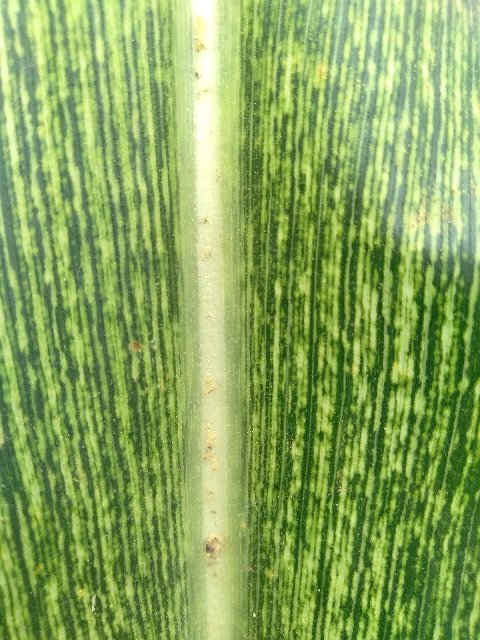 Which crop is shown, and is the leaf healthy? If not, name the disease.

maize, maize streak virus
